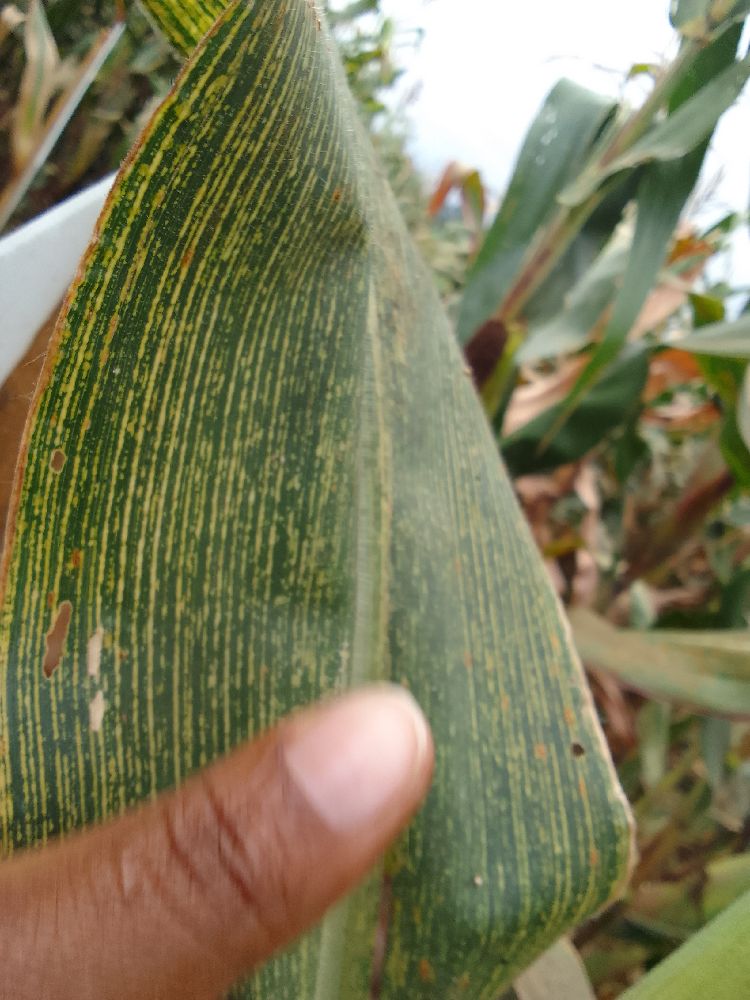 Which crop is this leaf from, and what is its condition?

maize, maize streak virus
